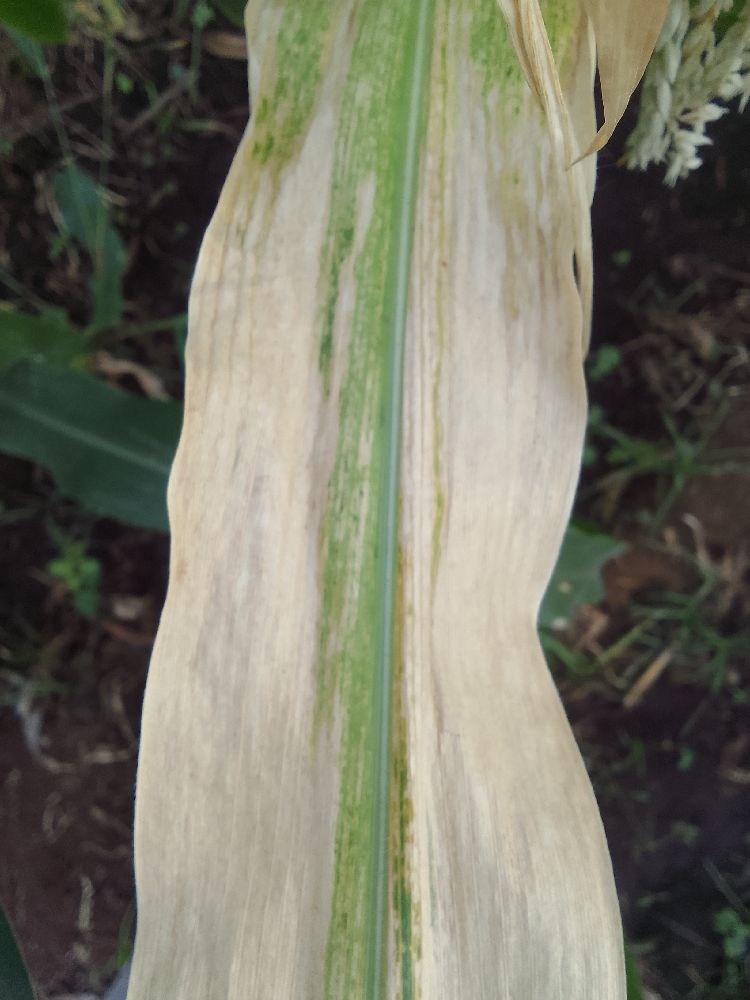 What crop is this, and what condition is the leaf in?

maize, maize lethal necrosis
